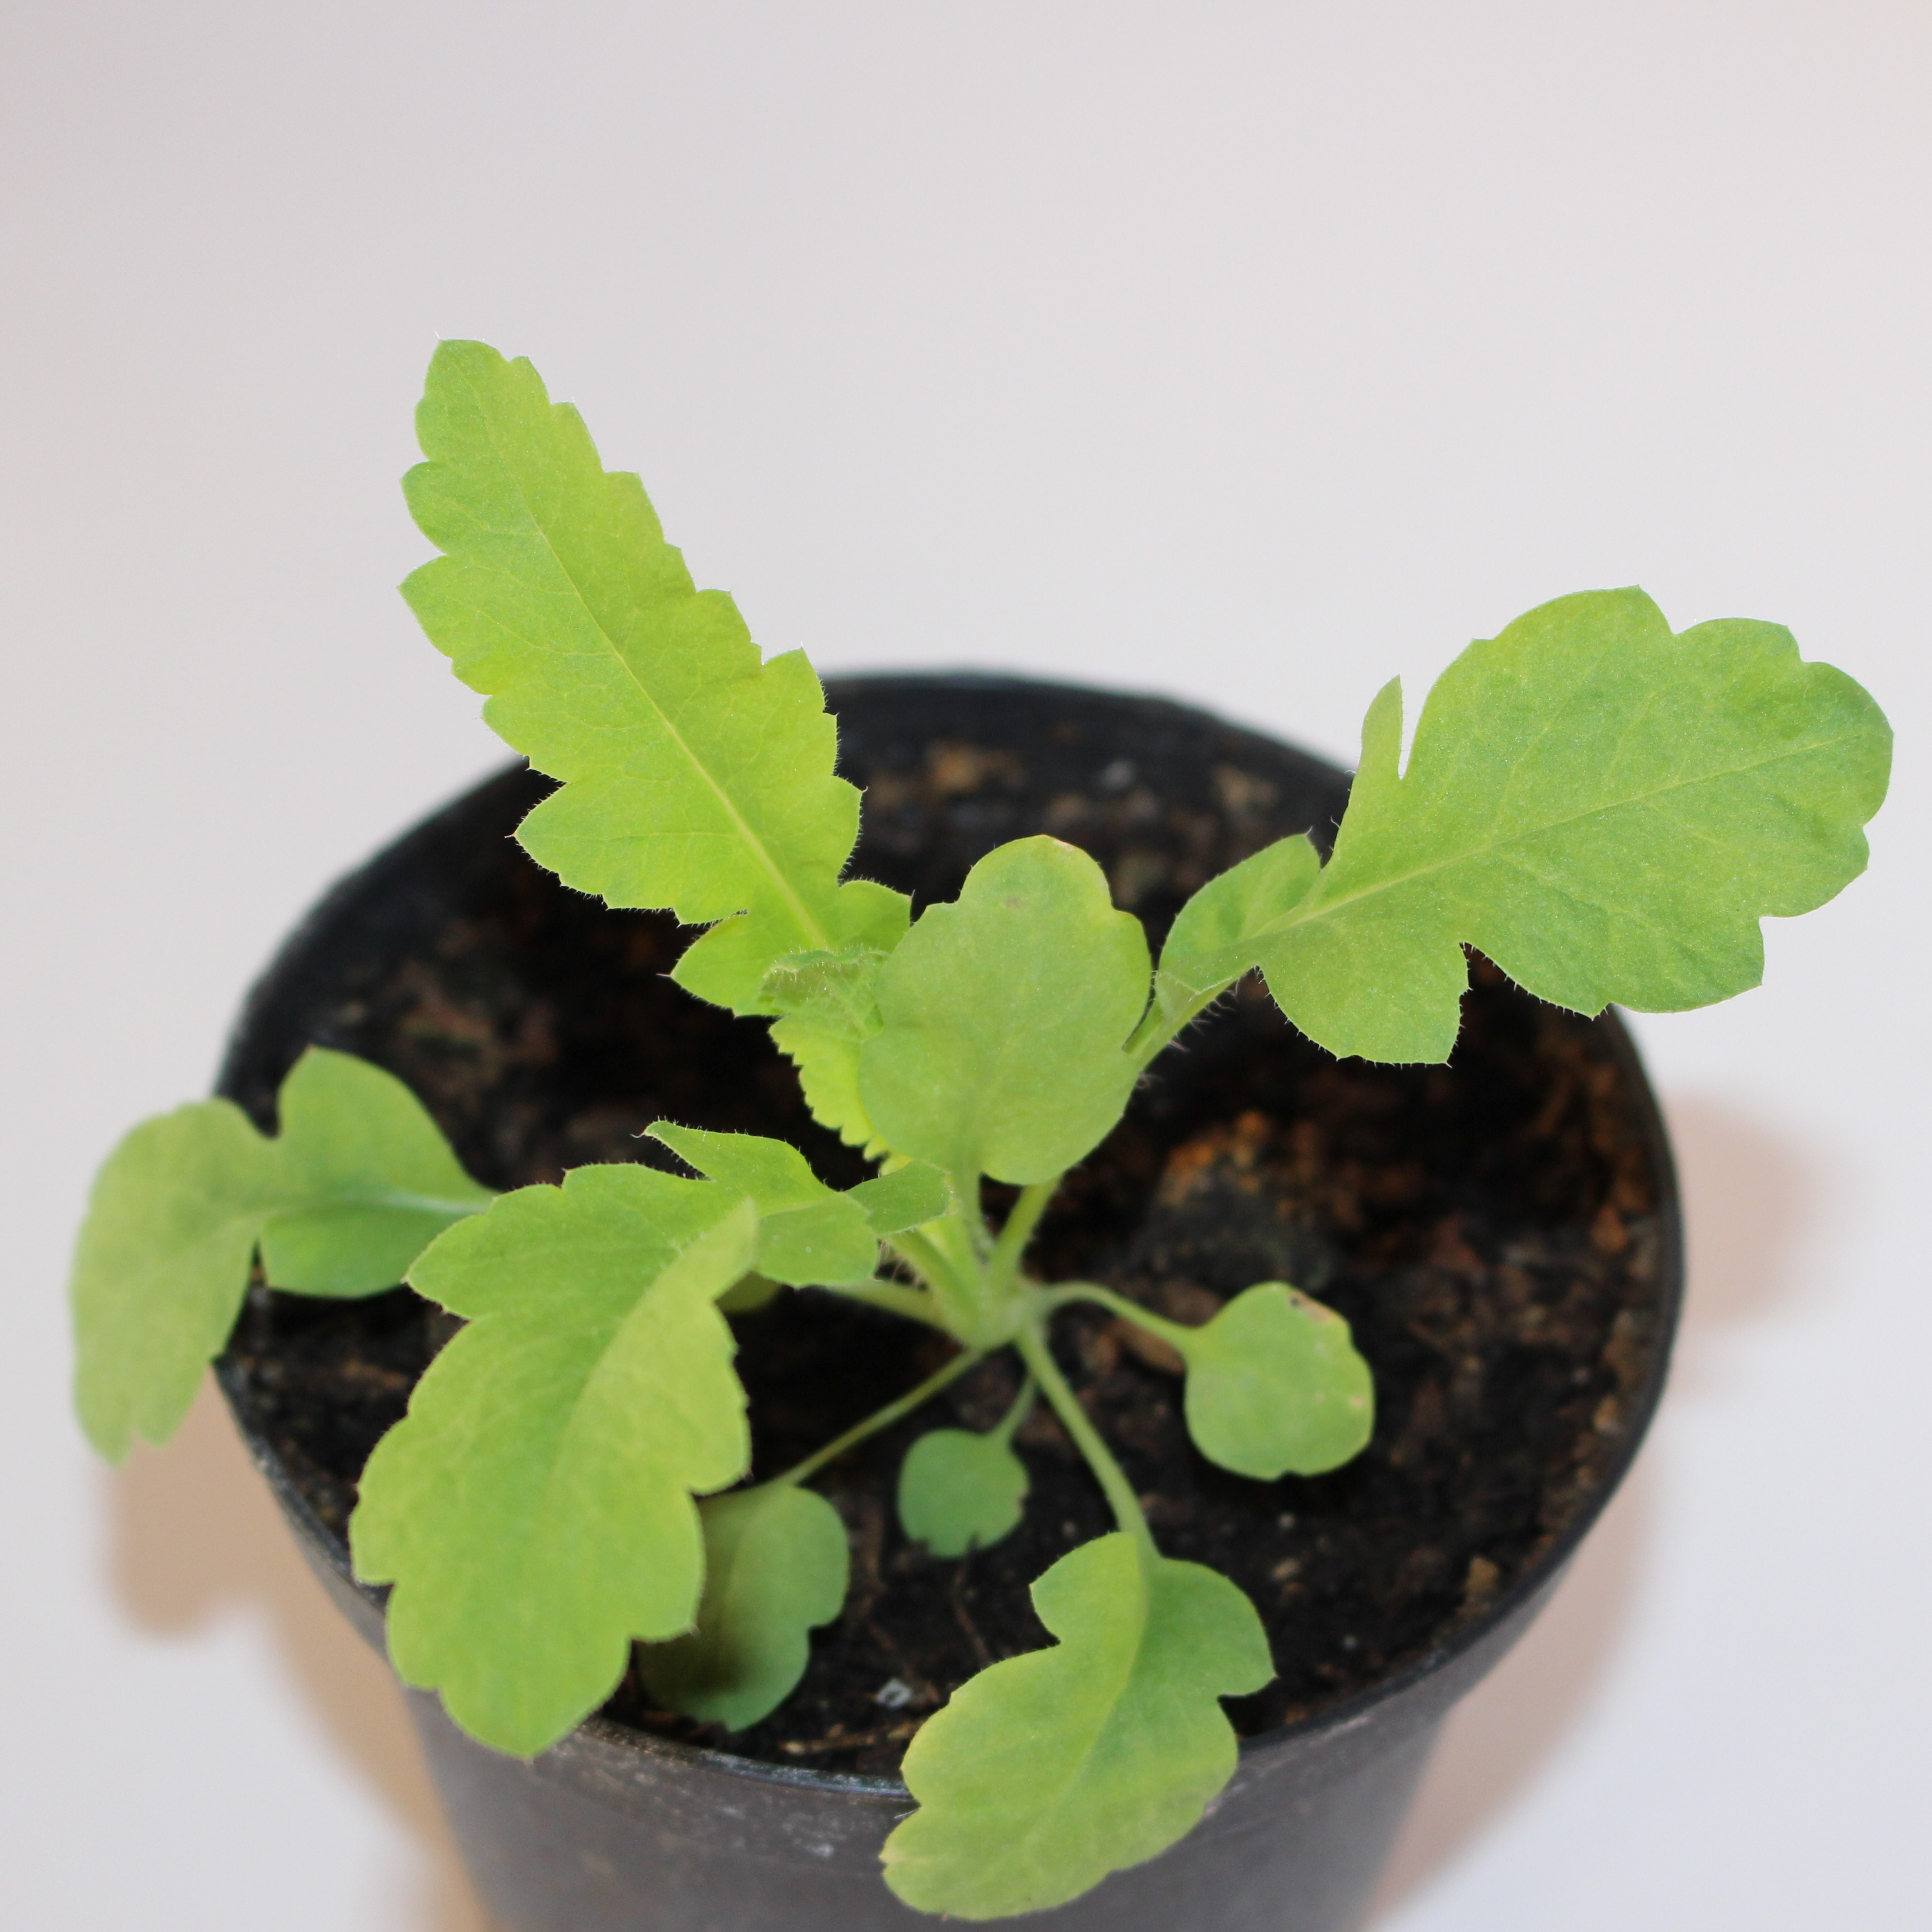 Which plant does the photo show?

Papaver rhoeas
